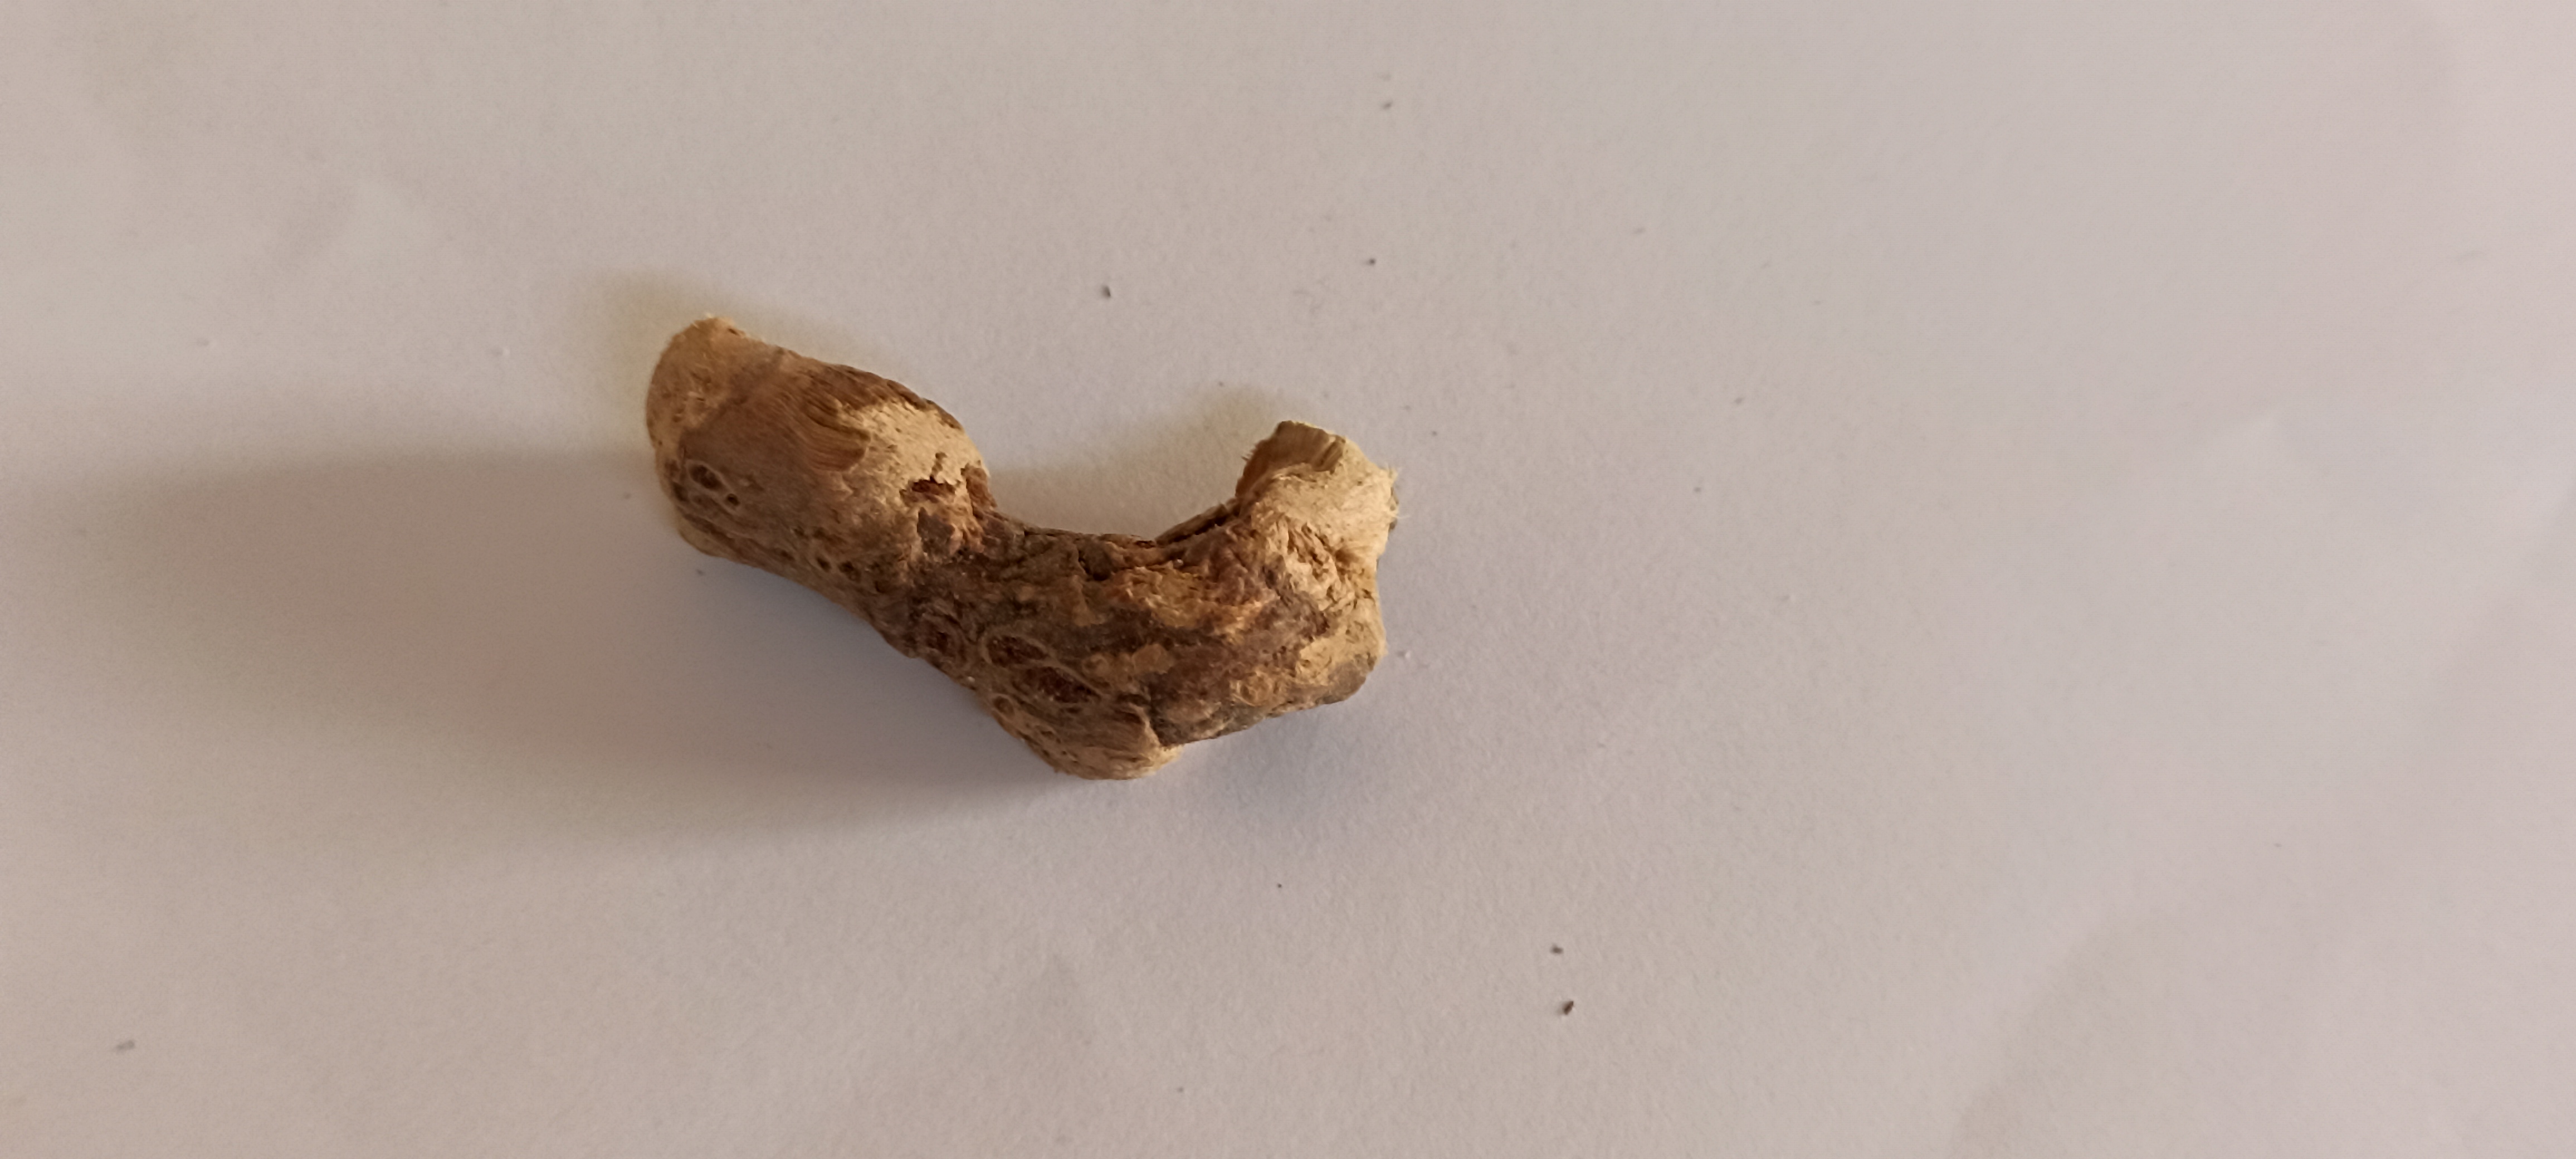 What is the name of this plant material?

vekhand
